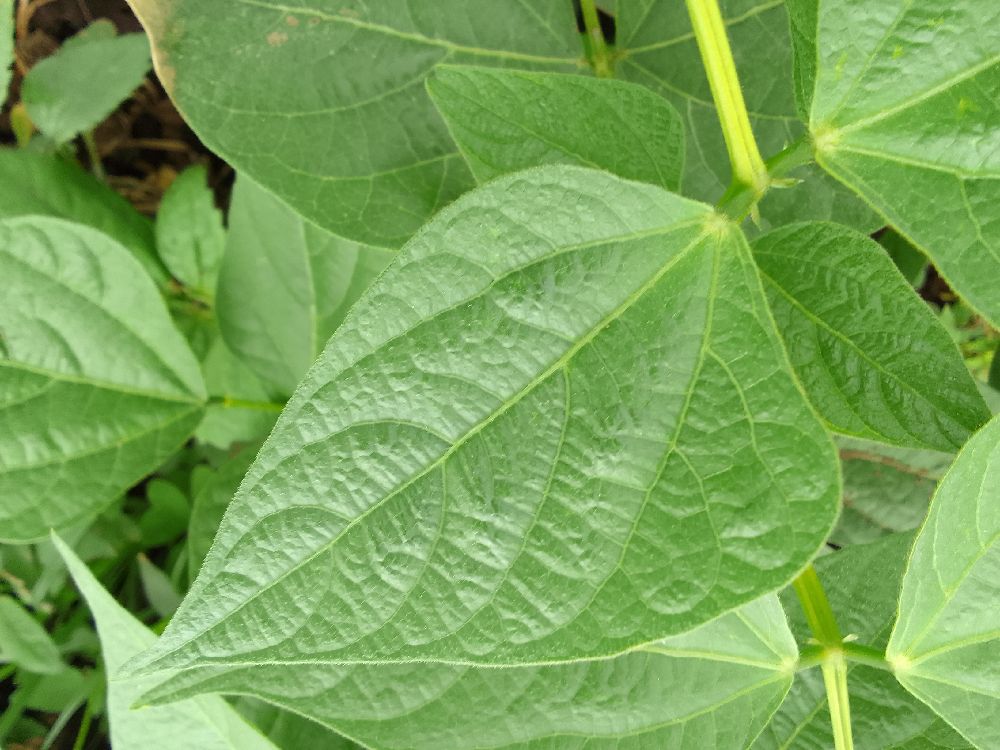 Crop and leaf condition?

common bean, healthy
